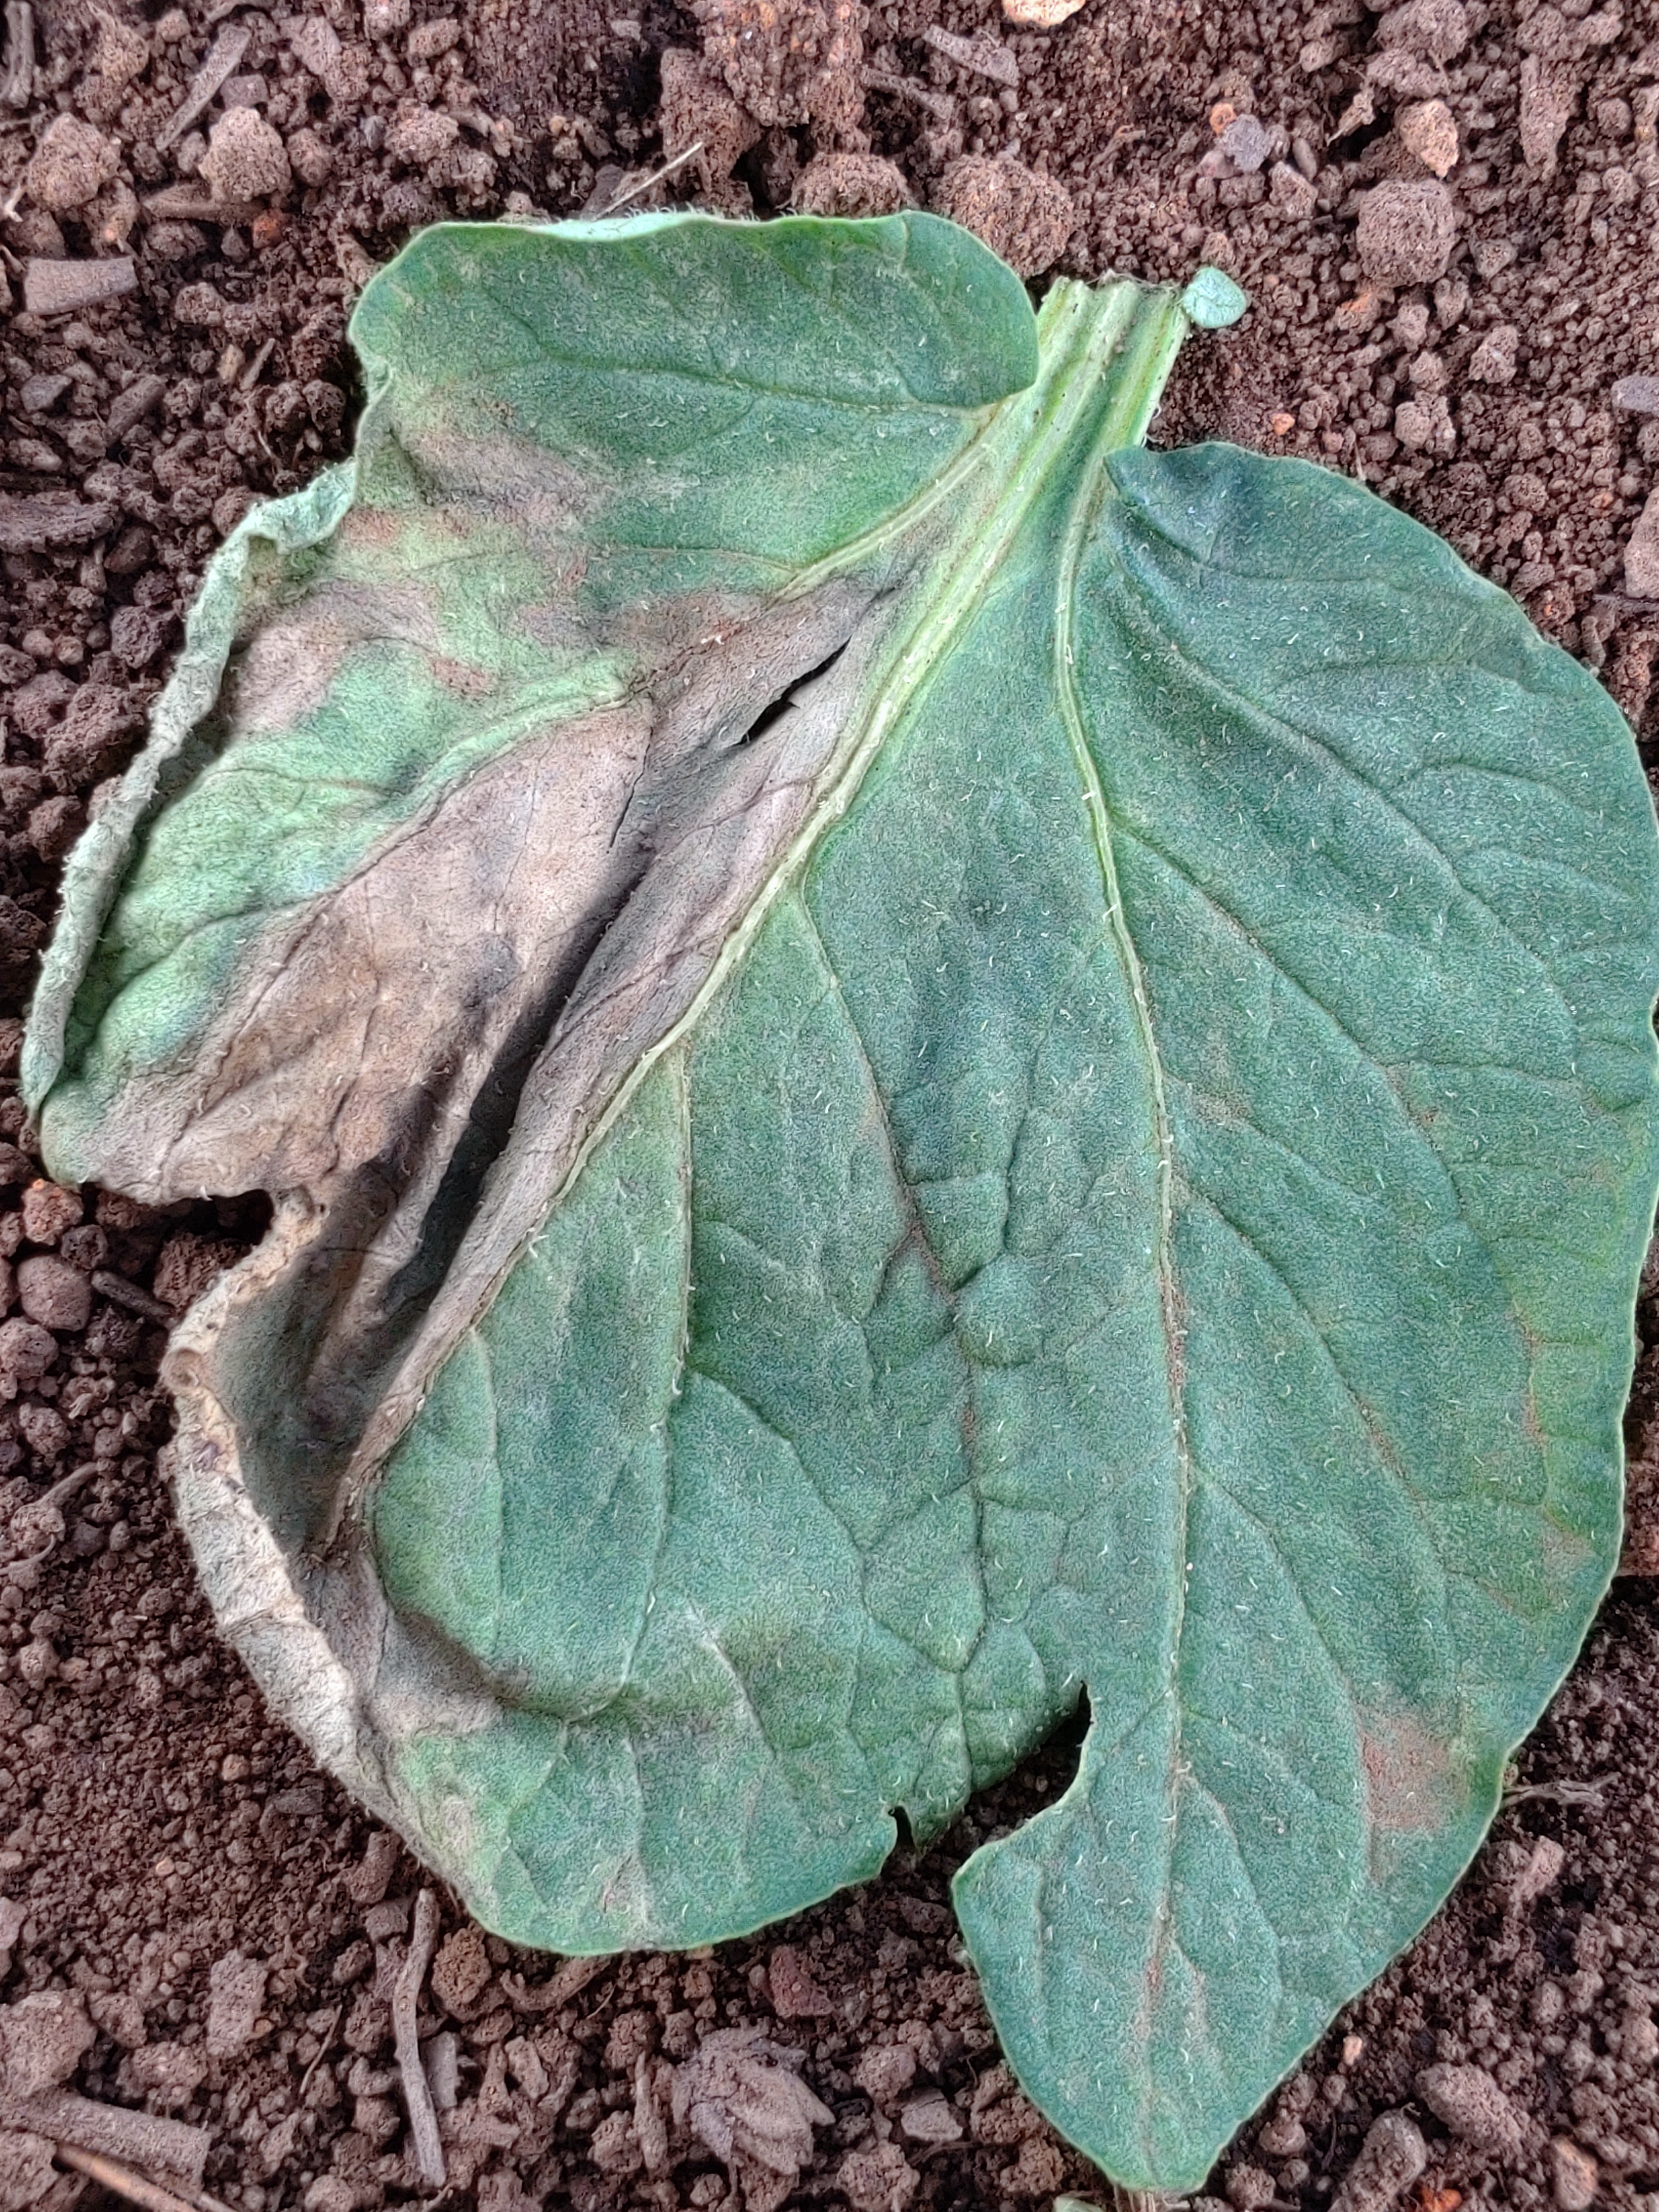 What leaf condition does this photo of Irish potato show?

early blight
